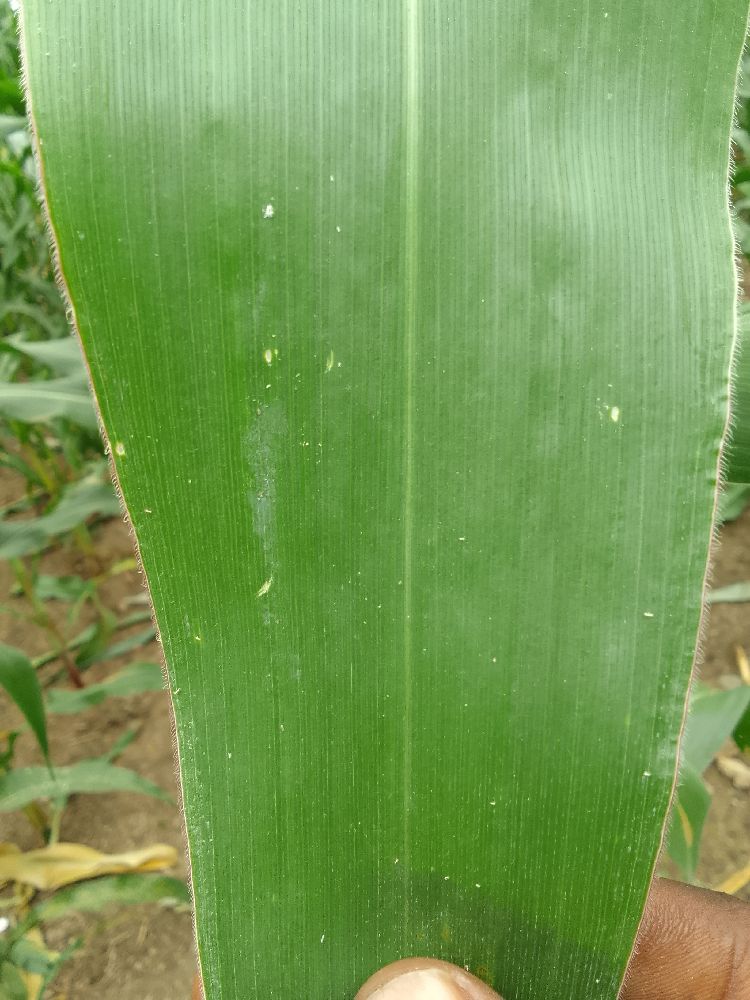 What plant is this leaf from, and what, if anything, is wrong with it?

maize, healthy
